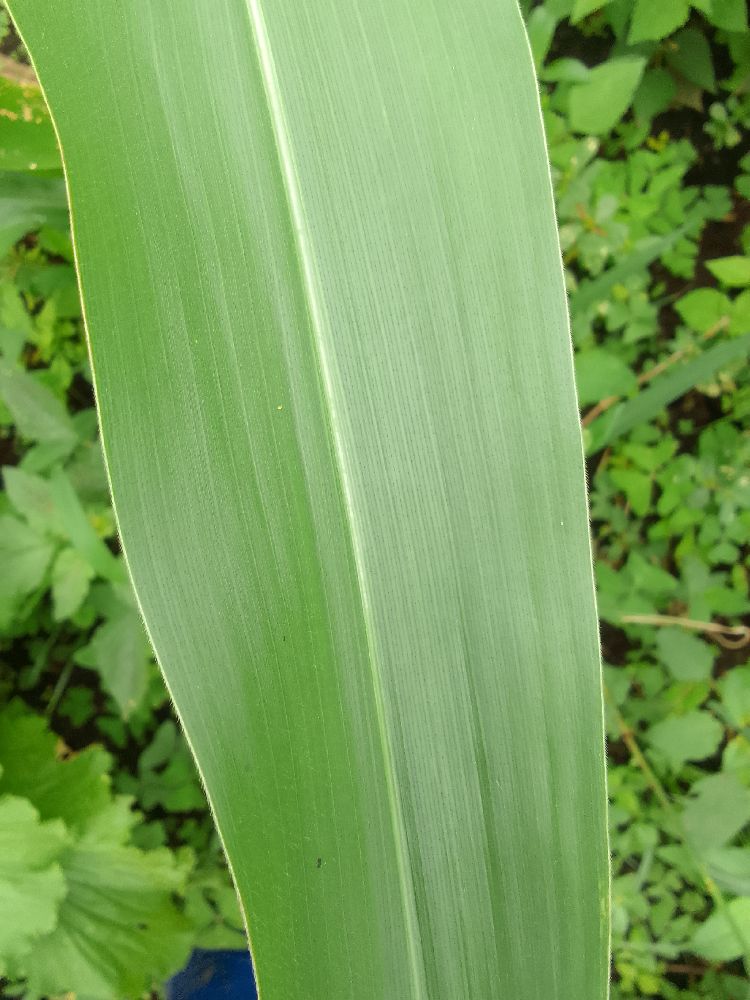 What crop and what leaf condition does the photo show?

maize, healthy
